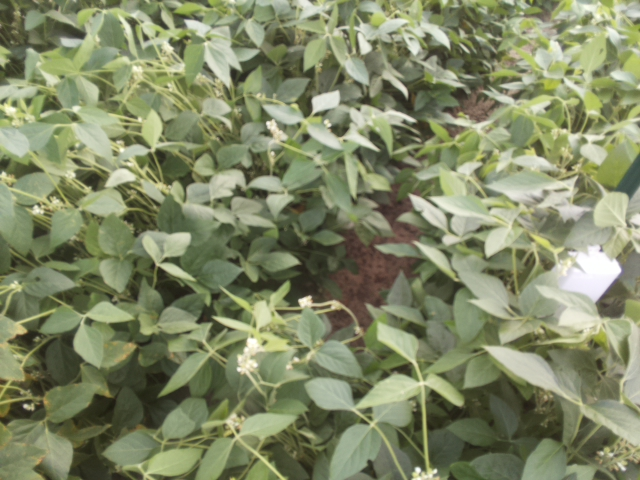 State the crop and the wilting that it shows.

soybean, leaves with no wilting
